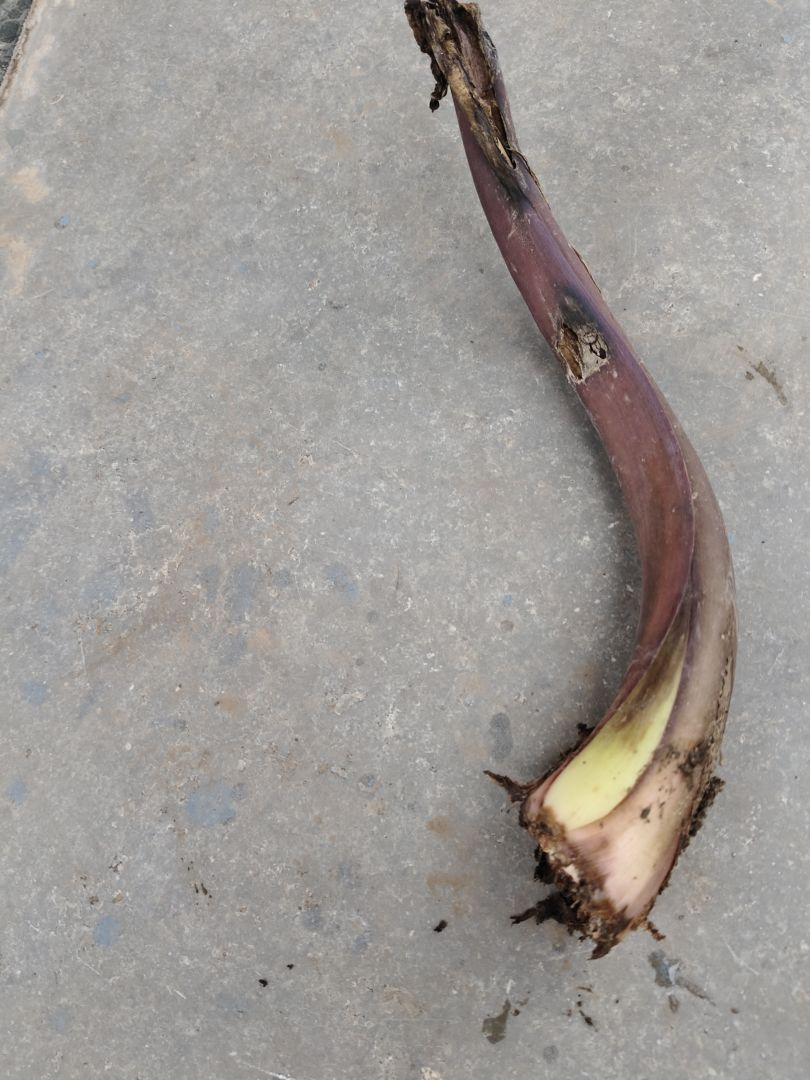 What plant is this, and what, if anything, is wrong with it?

taro, root rot
